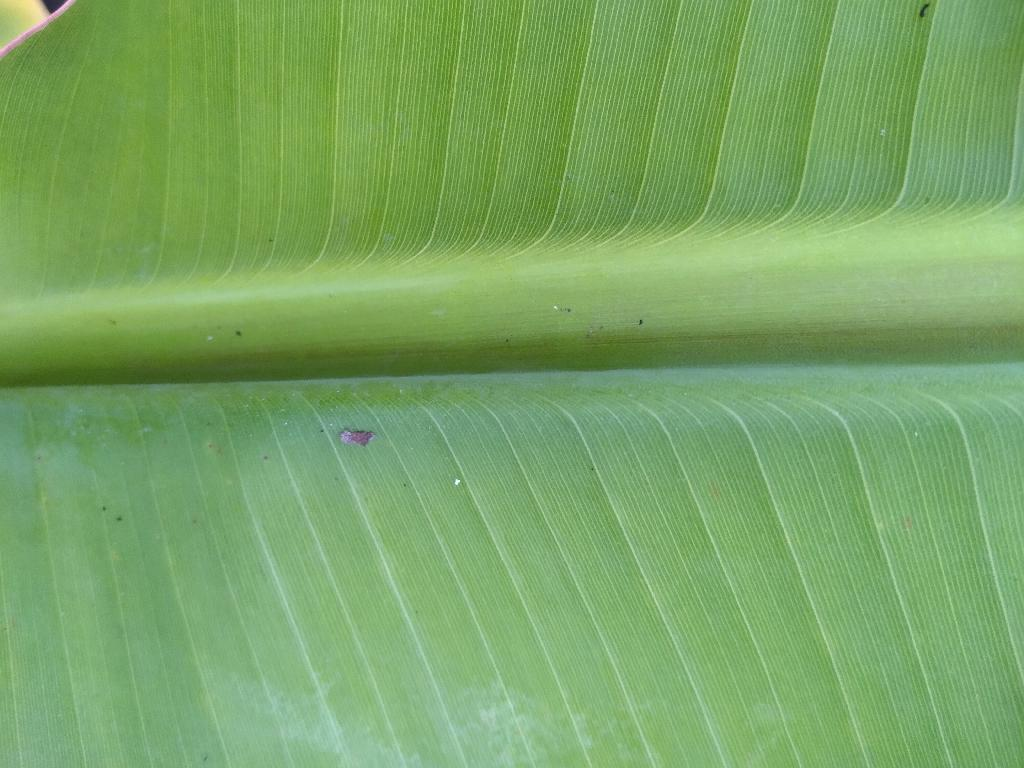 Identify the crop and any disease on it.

banana, healthy
